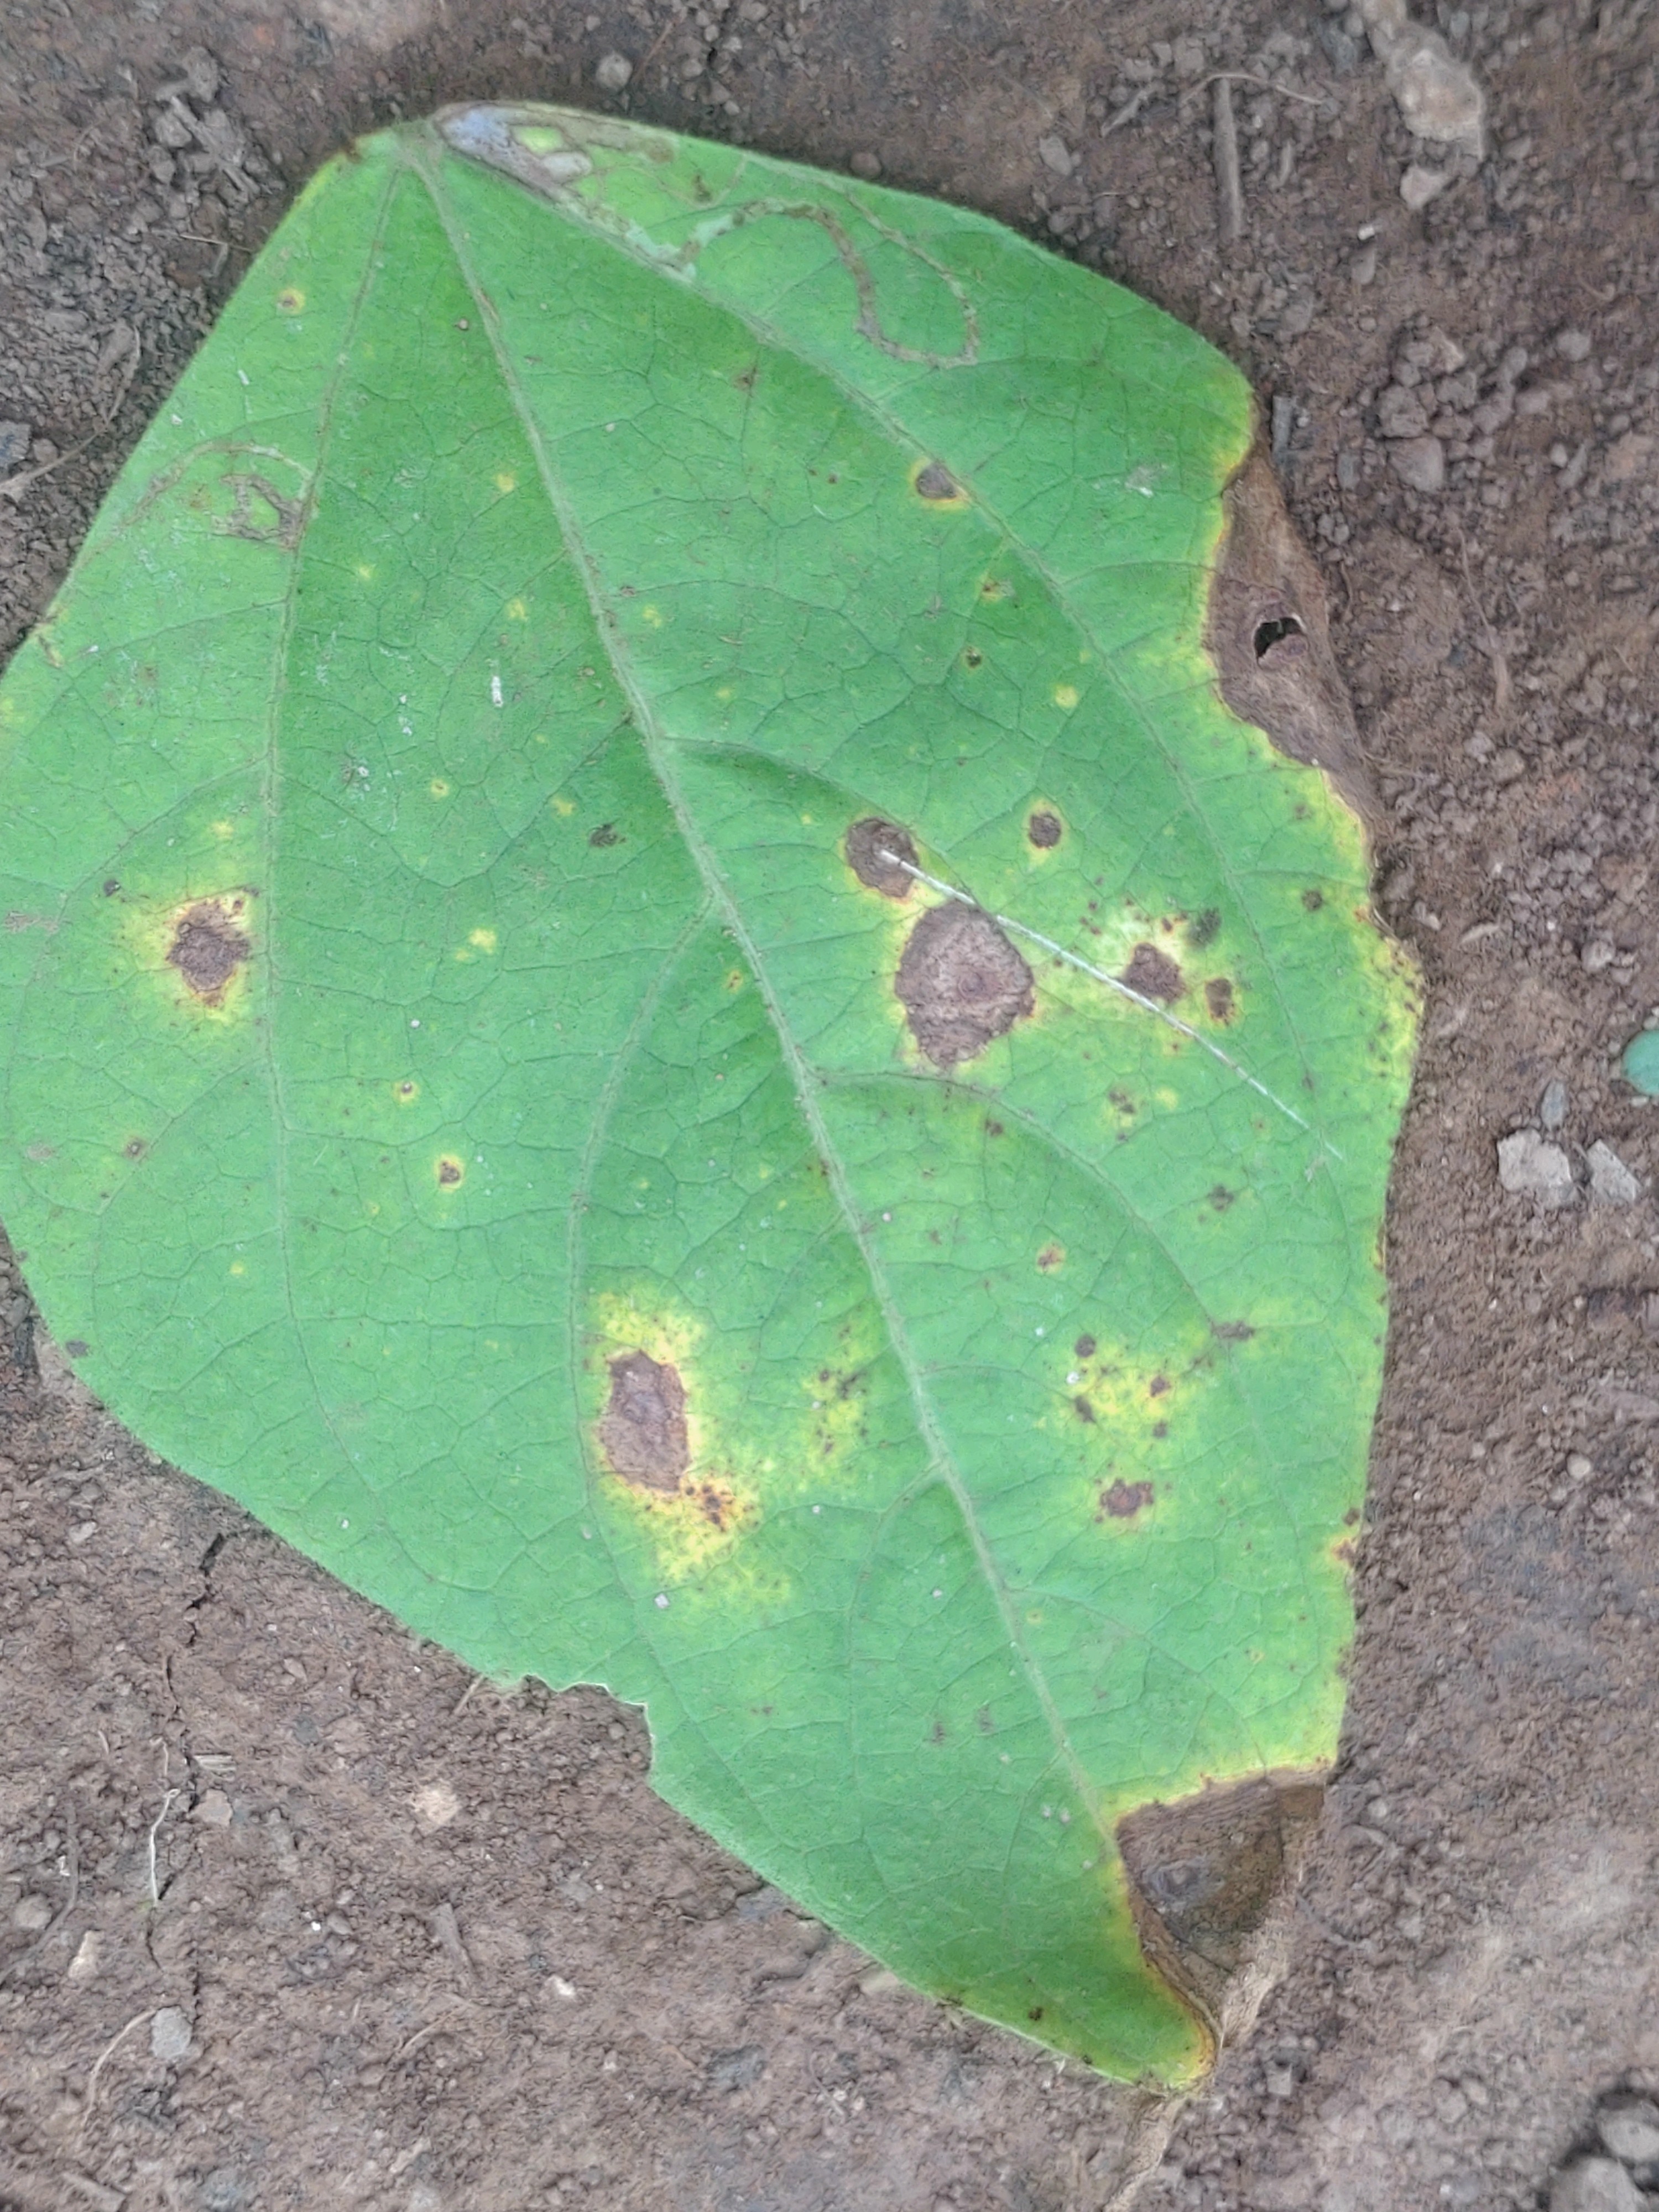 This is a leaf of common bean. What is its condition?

rust
